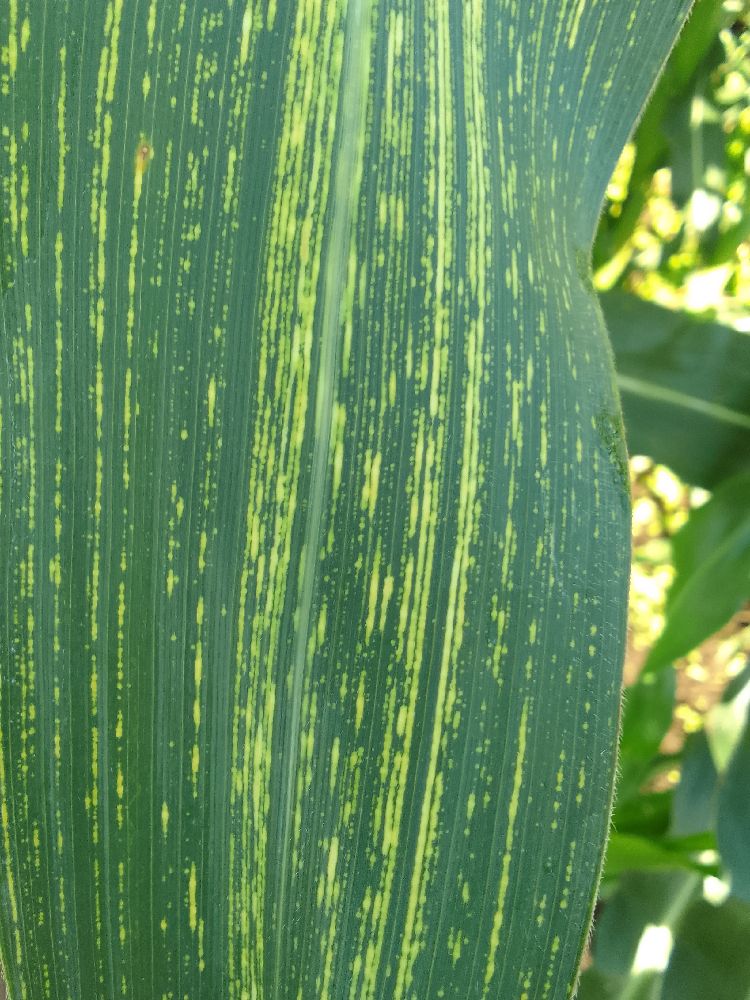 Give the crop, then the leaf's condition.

maize, maize streak virus
